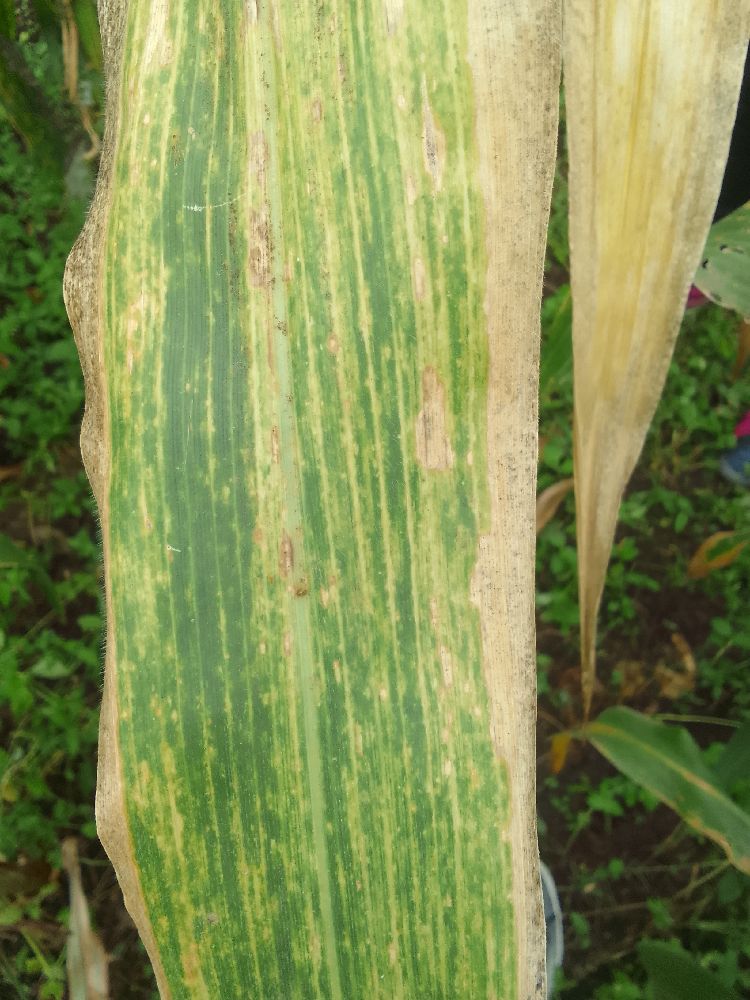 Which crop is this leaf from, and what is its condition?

maize, maize lethal necrosis
